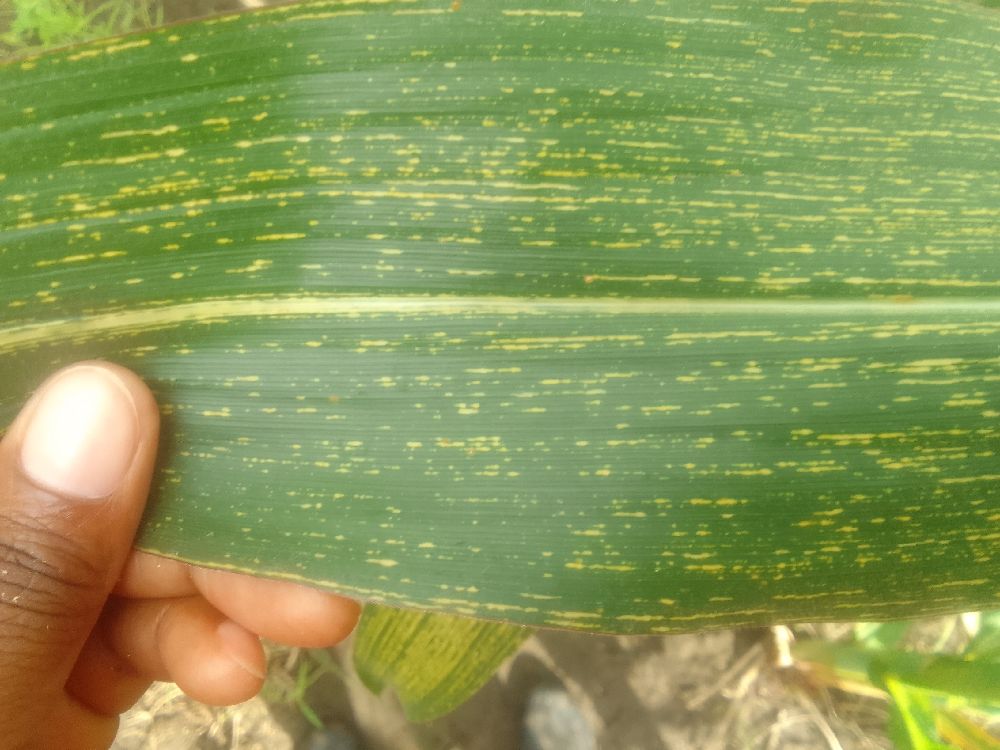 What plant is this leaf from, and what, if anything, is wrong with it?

maize, maize streak virus
